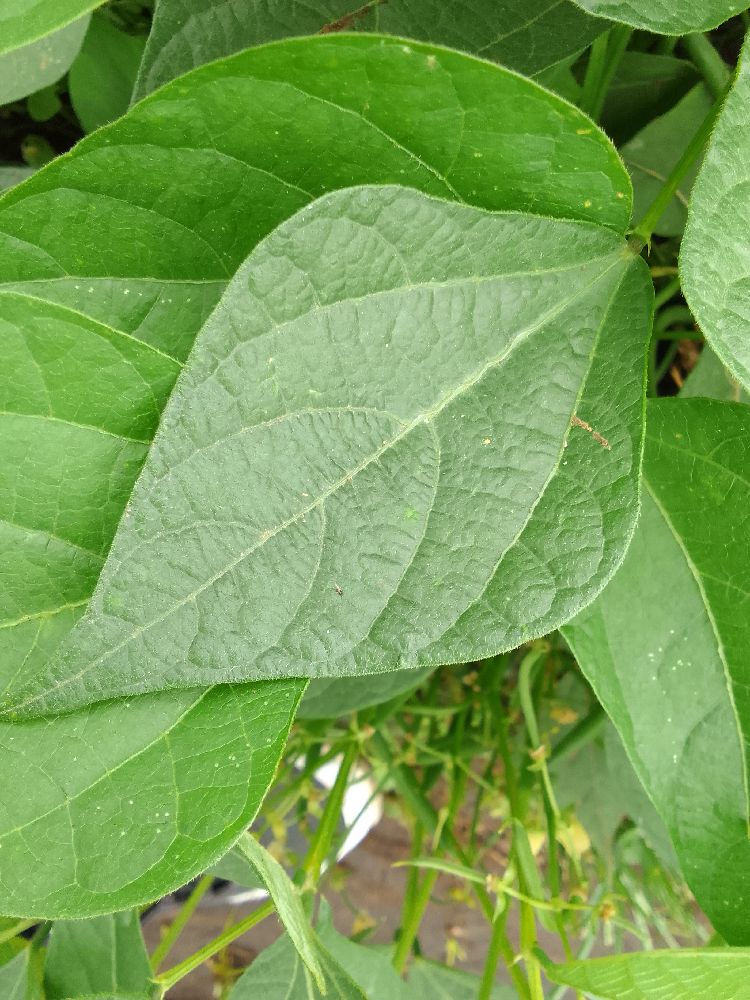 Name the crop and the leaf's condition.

common bean, healthy
